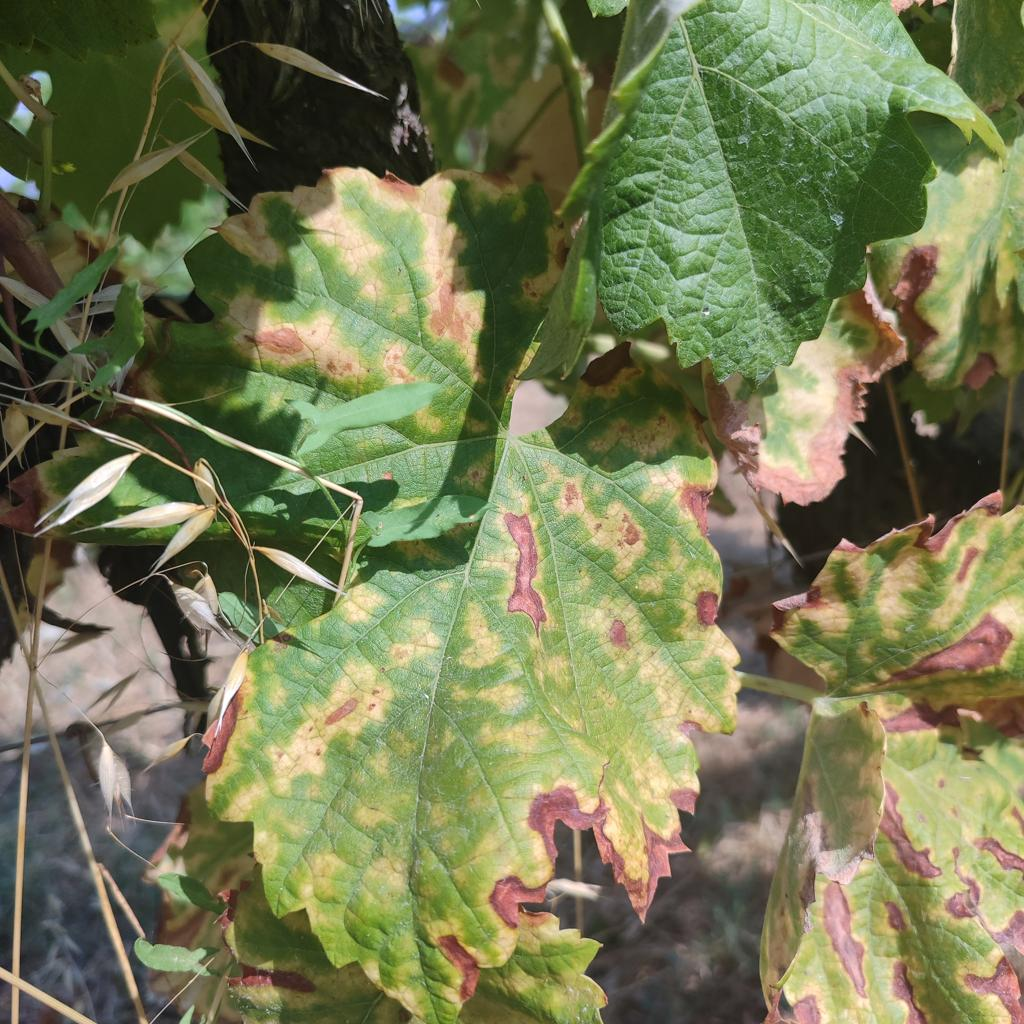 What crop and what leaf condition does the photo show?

grapevine, esca complex
